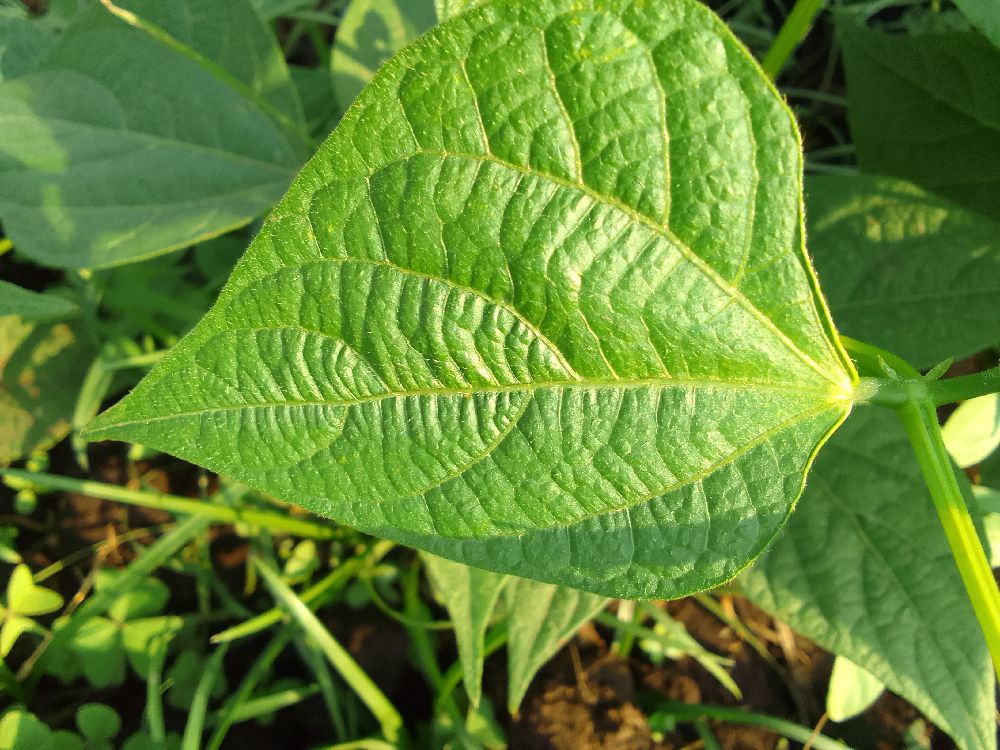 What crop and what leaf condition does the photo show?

common bean, healthy
